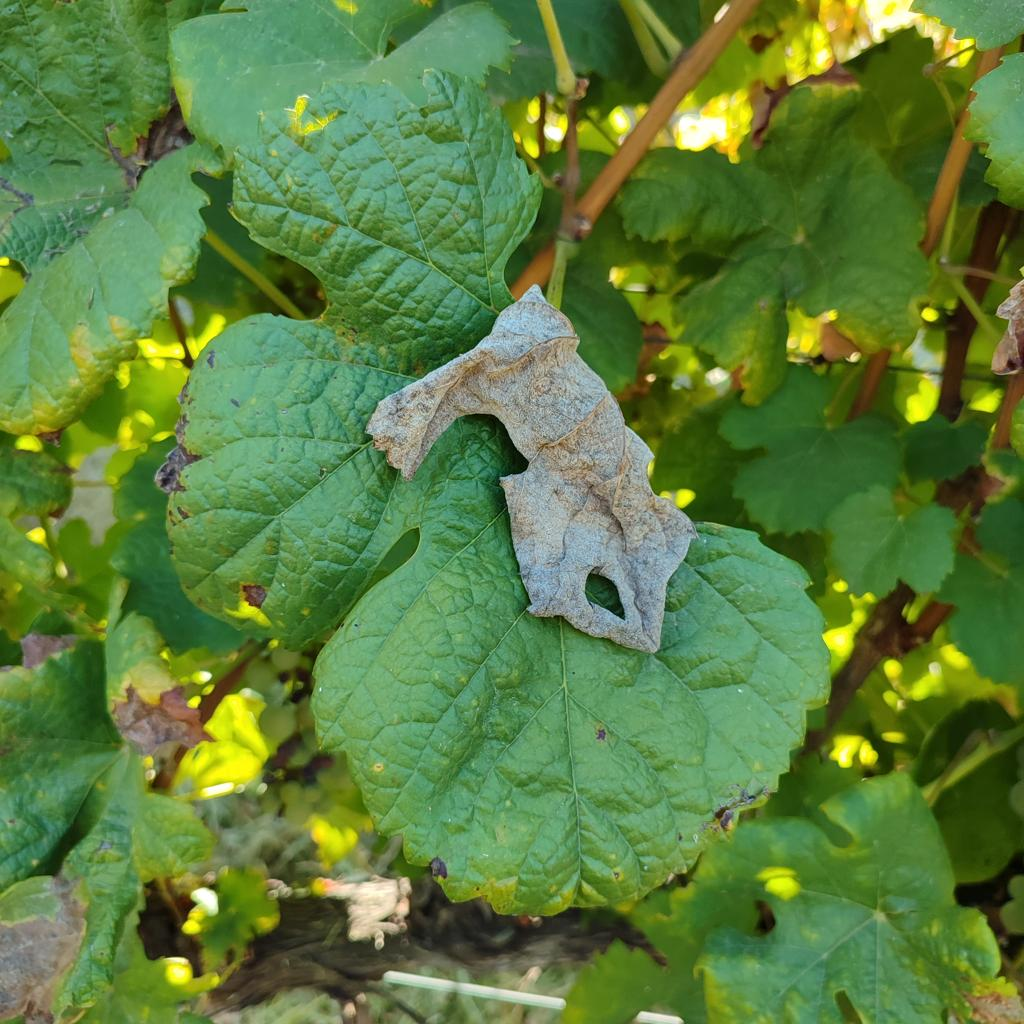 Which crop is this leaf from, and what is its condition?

grapevine, downy mildew
